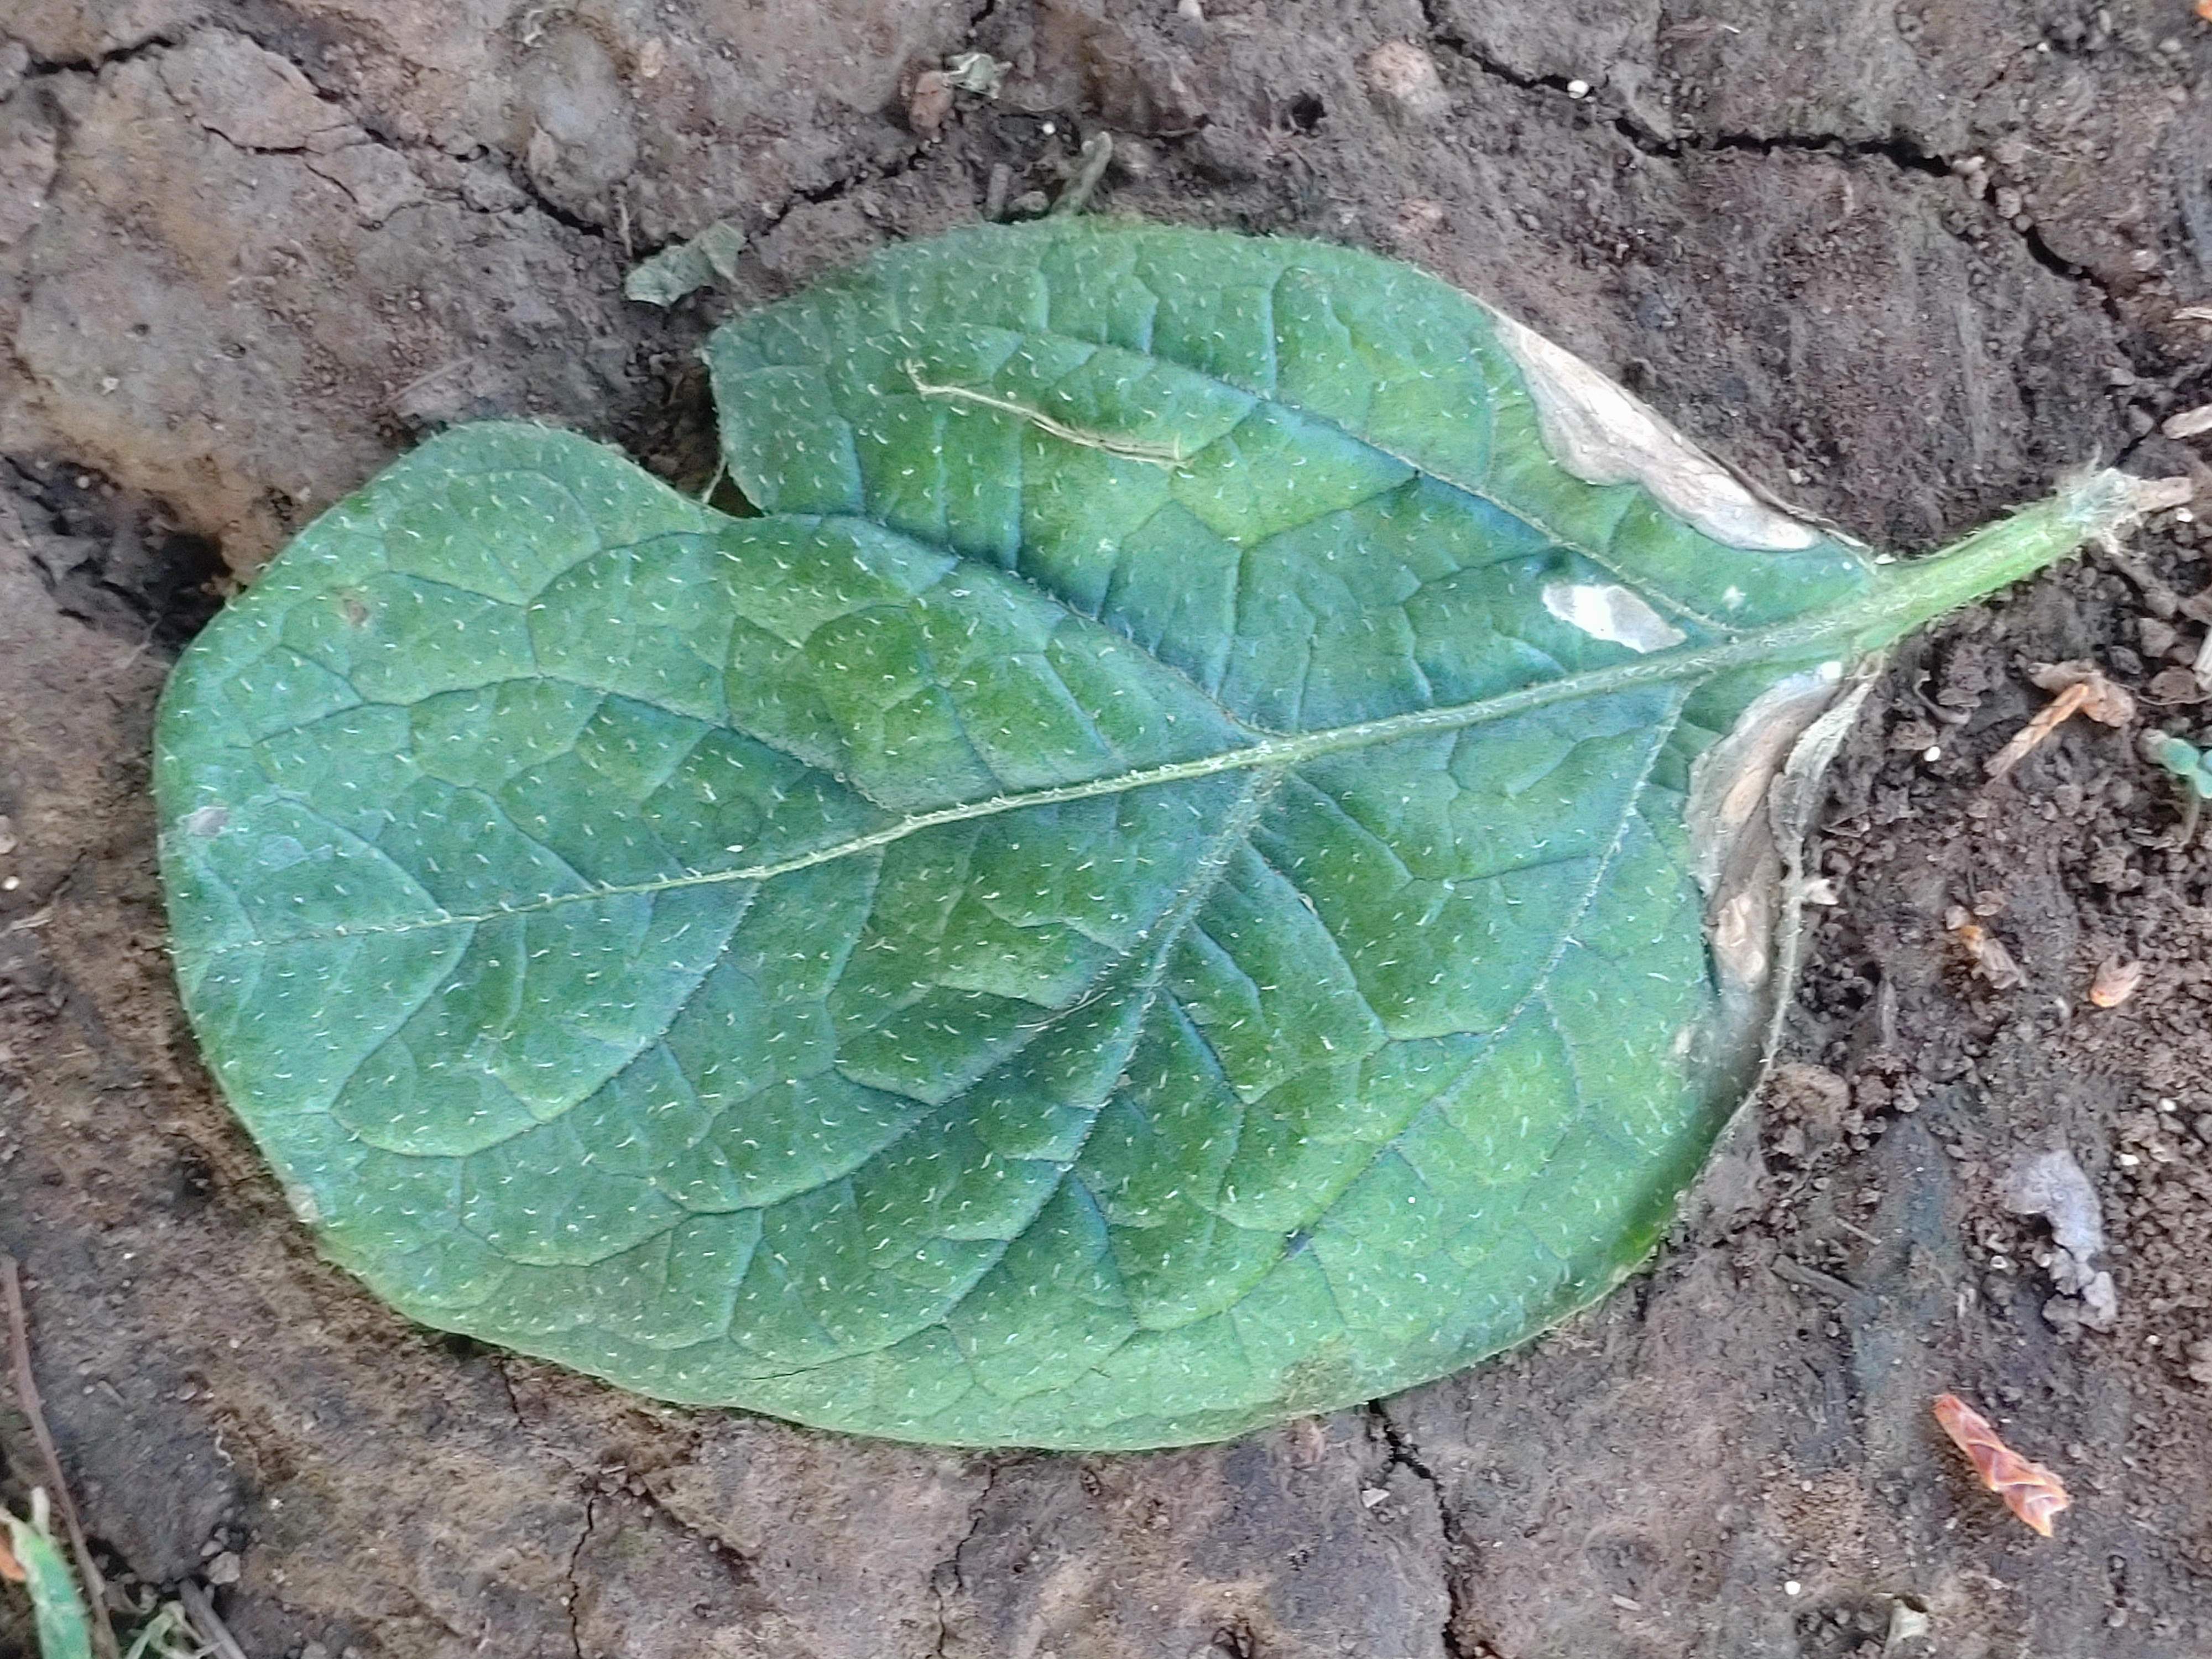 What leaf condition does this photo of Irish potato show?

early blight
